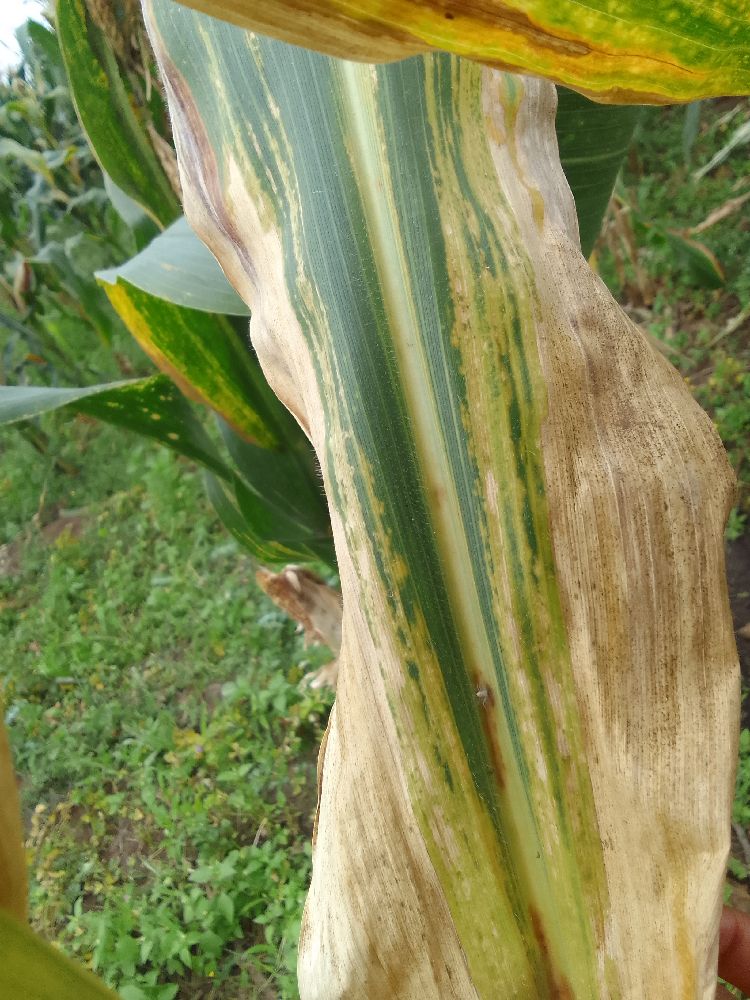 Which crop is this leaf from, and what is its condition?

maize, maize lethal necrosis
